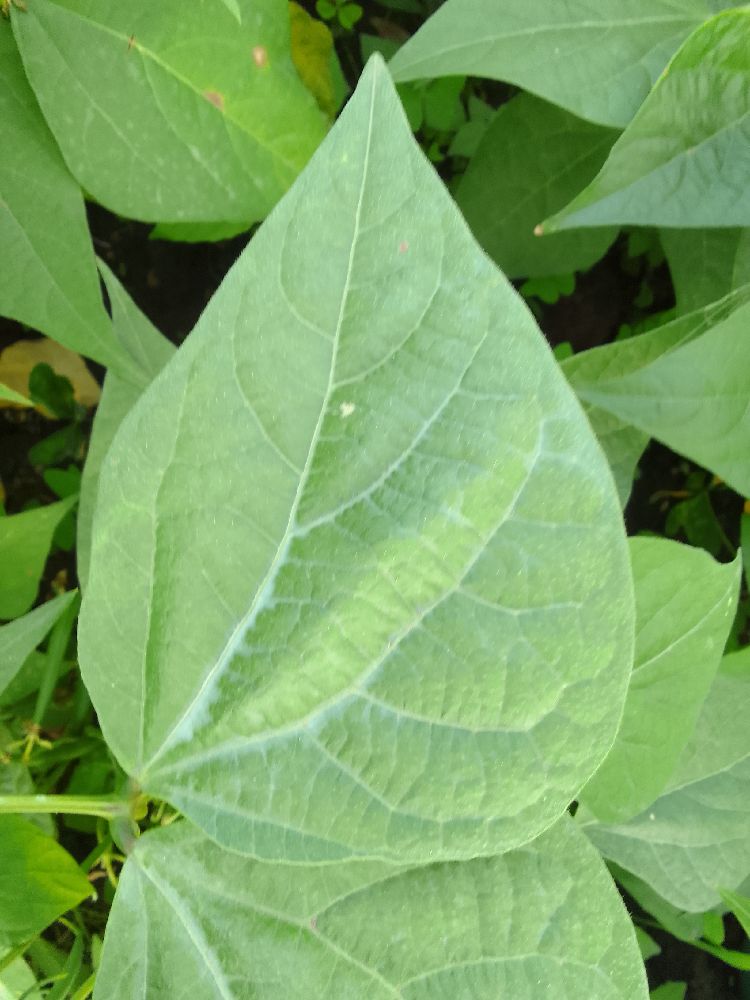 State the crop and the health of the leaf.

common bean, healthy
